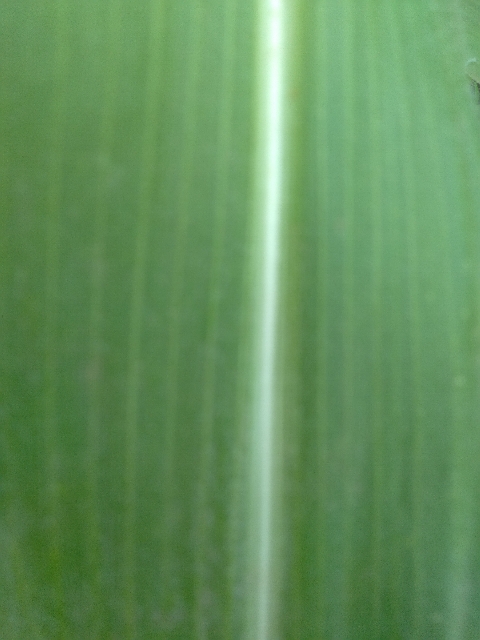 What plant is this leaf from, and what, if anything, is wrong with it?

maize, healthy
